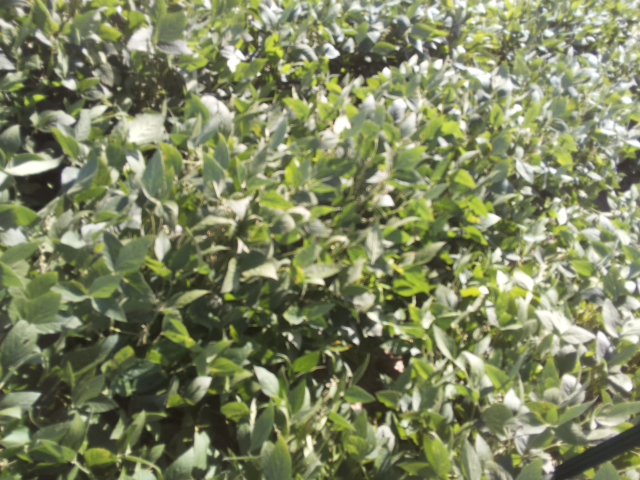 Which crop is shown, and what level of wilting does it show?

soybean, moderate turgor loss in upper canopy
